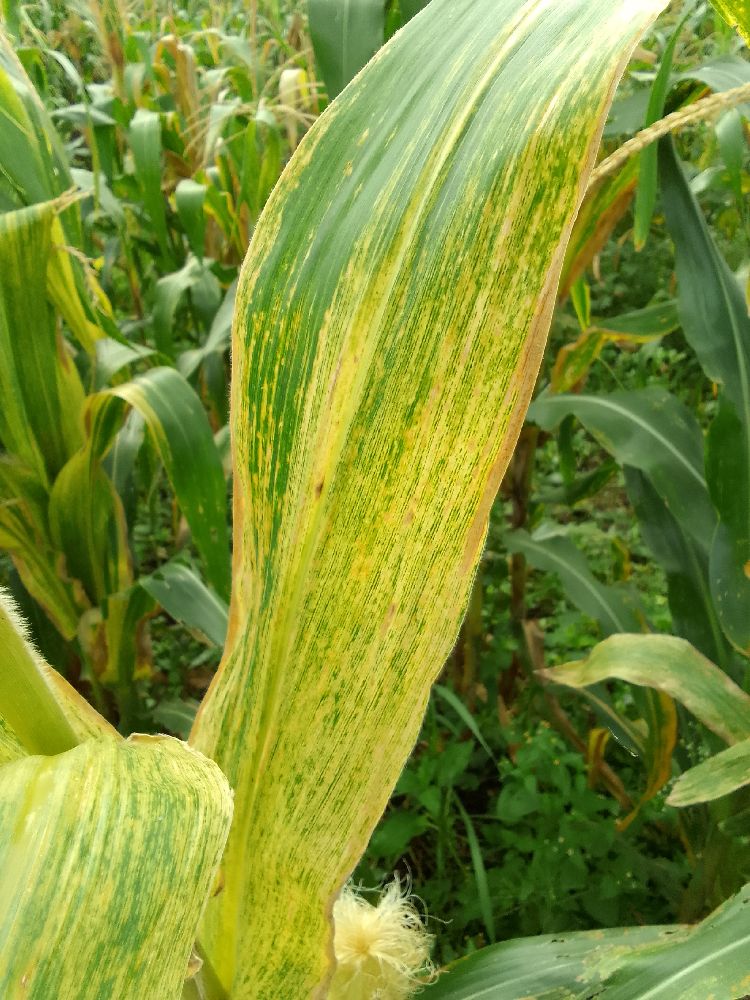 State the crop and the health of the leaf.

maize, maize lethal necrosis
